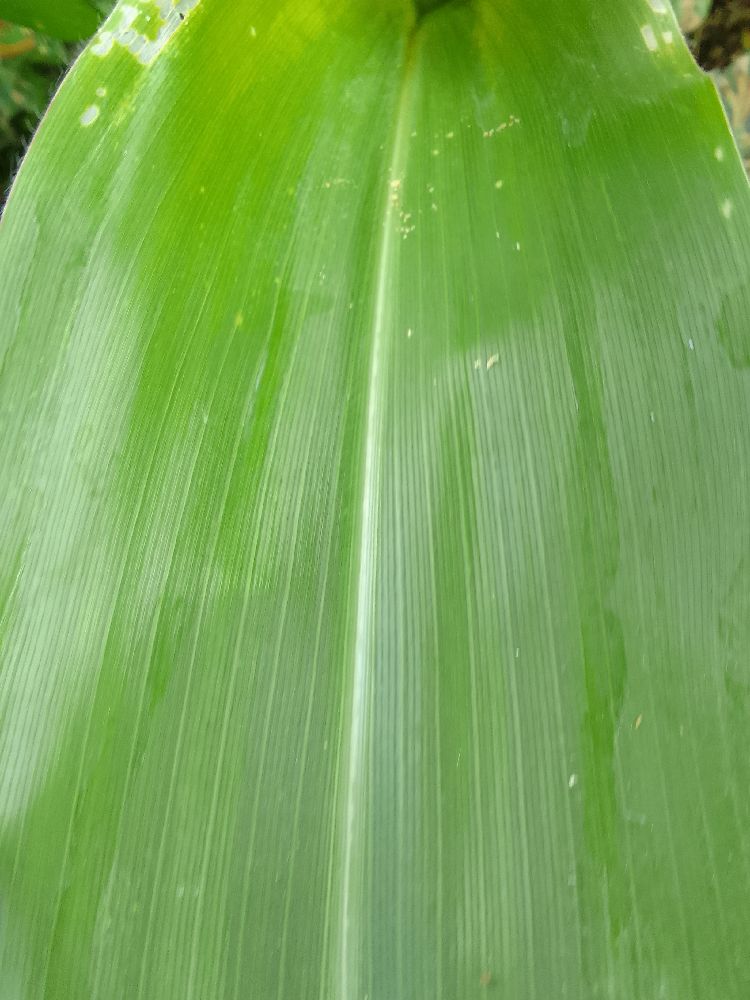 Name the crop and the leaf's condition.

maize, healthy
